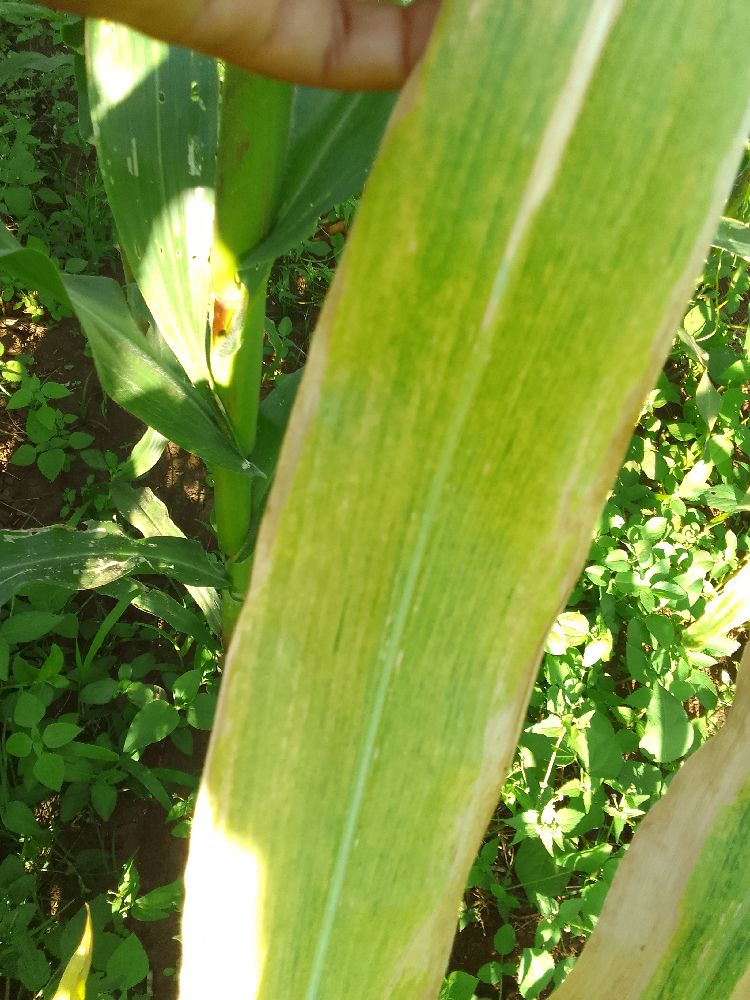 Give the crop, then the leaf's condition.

maize, maize lethal necrosis
